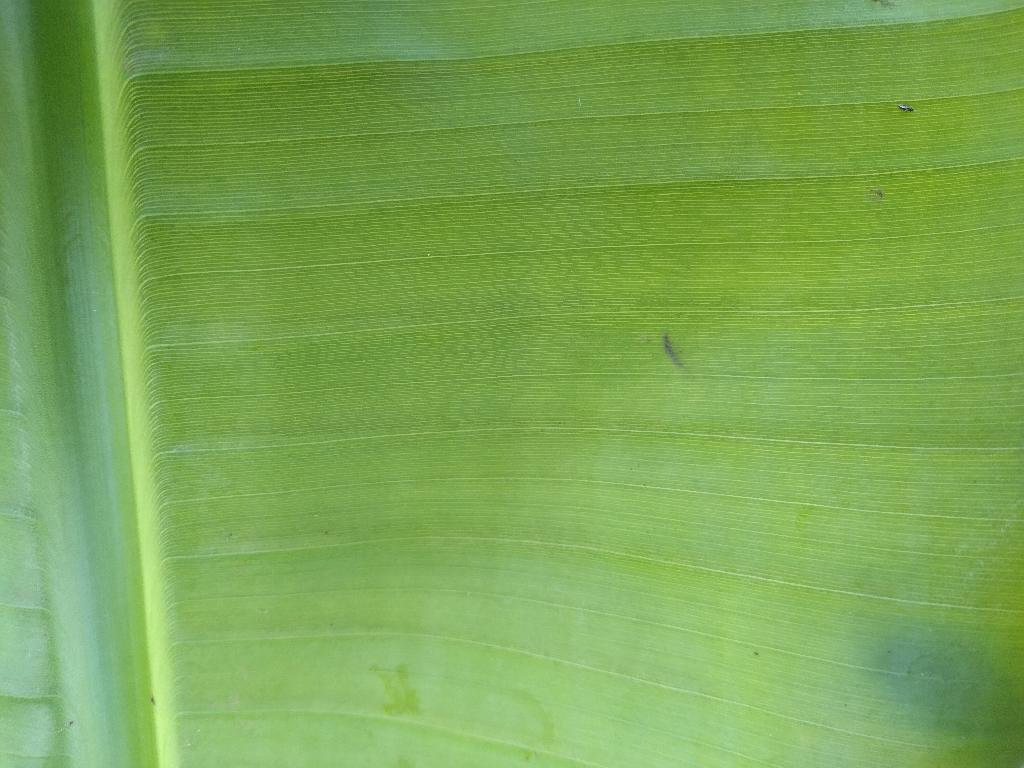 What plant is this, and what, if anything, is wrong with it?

banana, healthy
